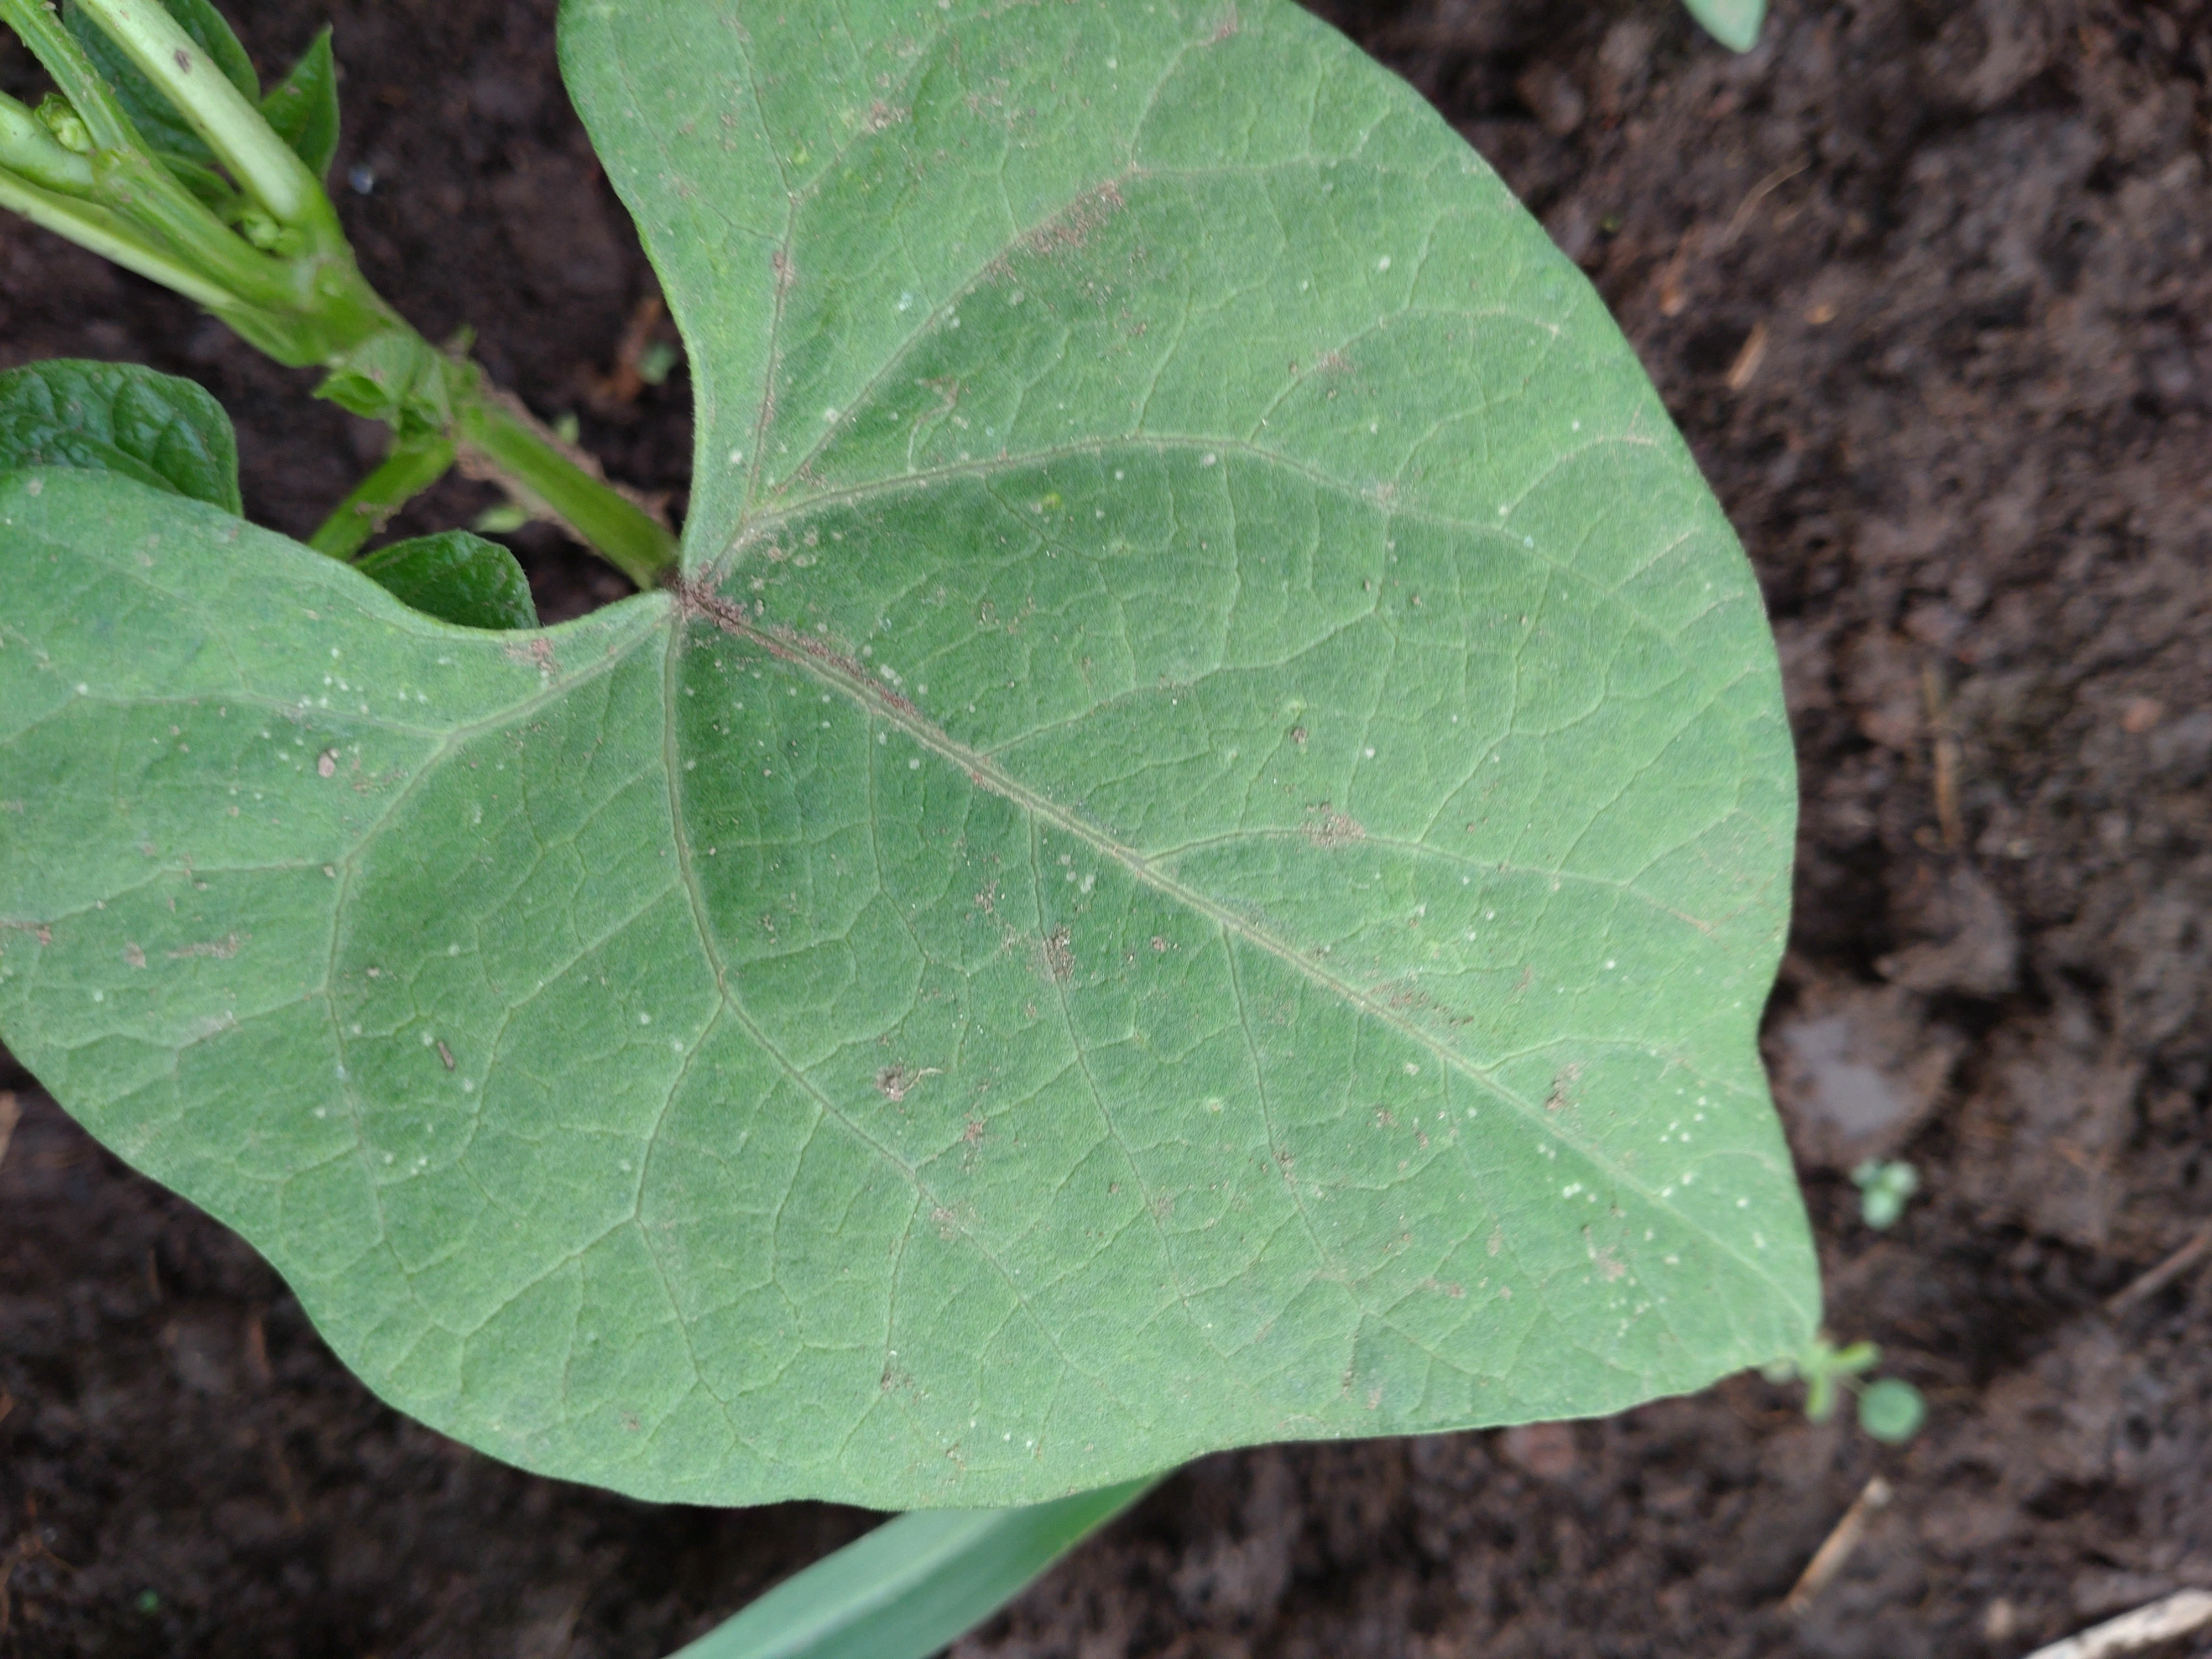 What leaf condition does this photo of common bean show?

healthy
